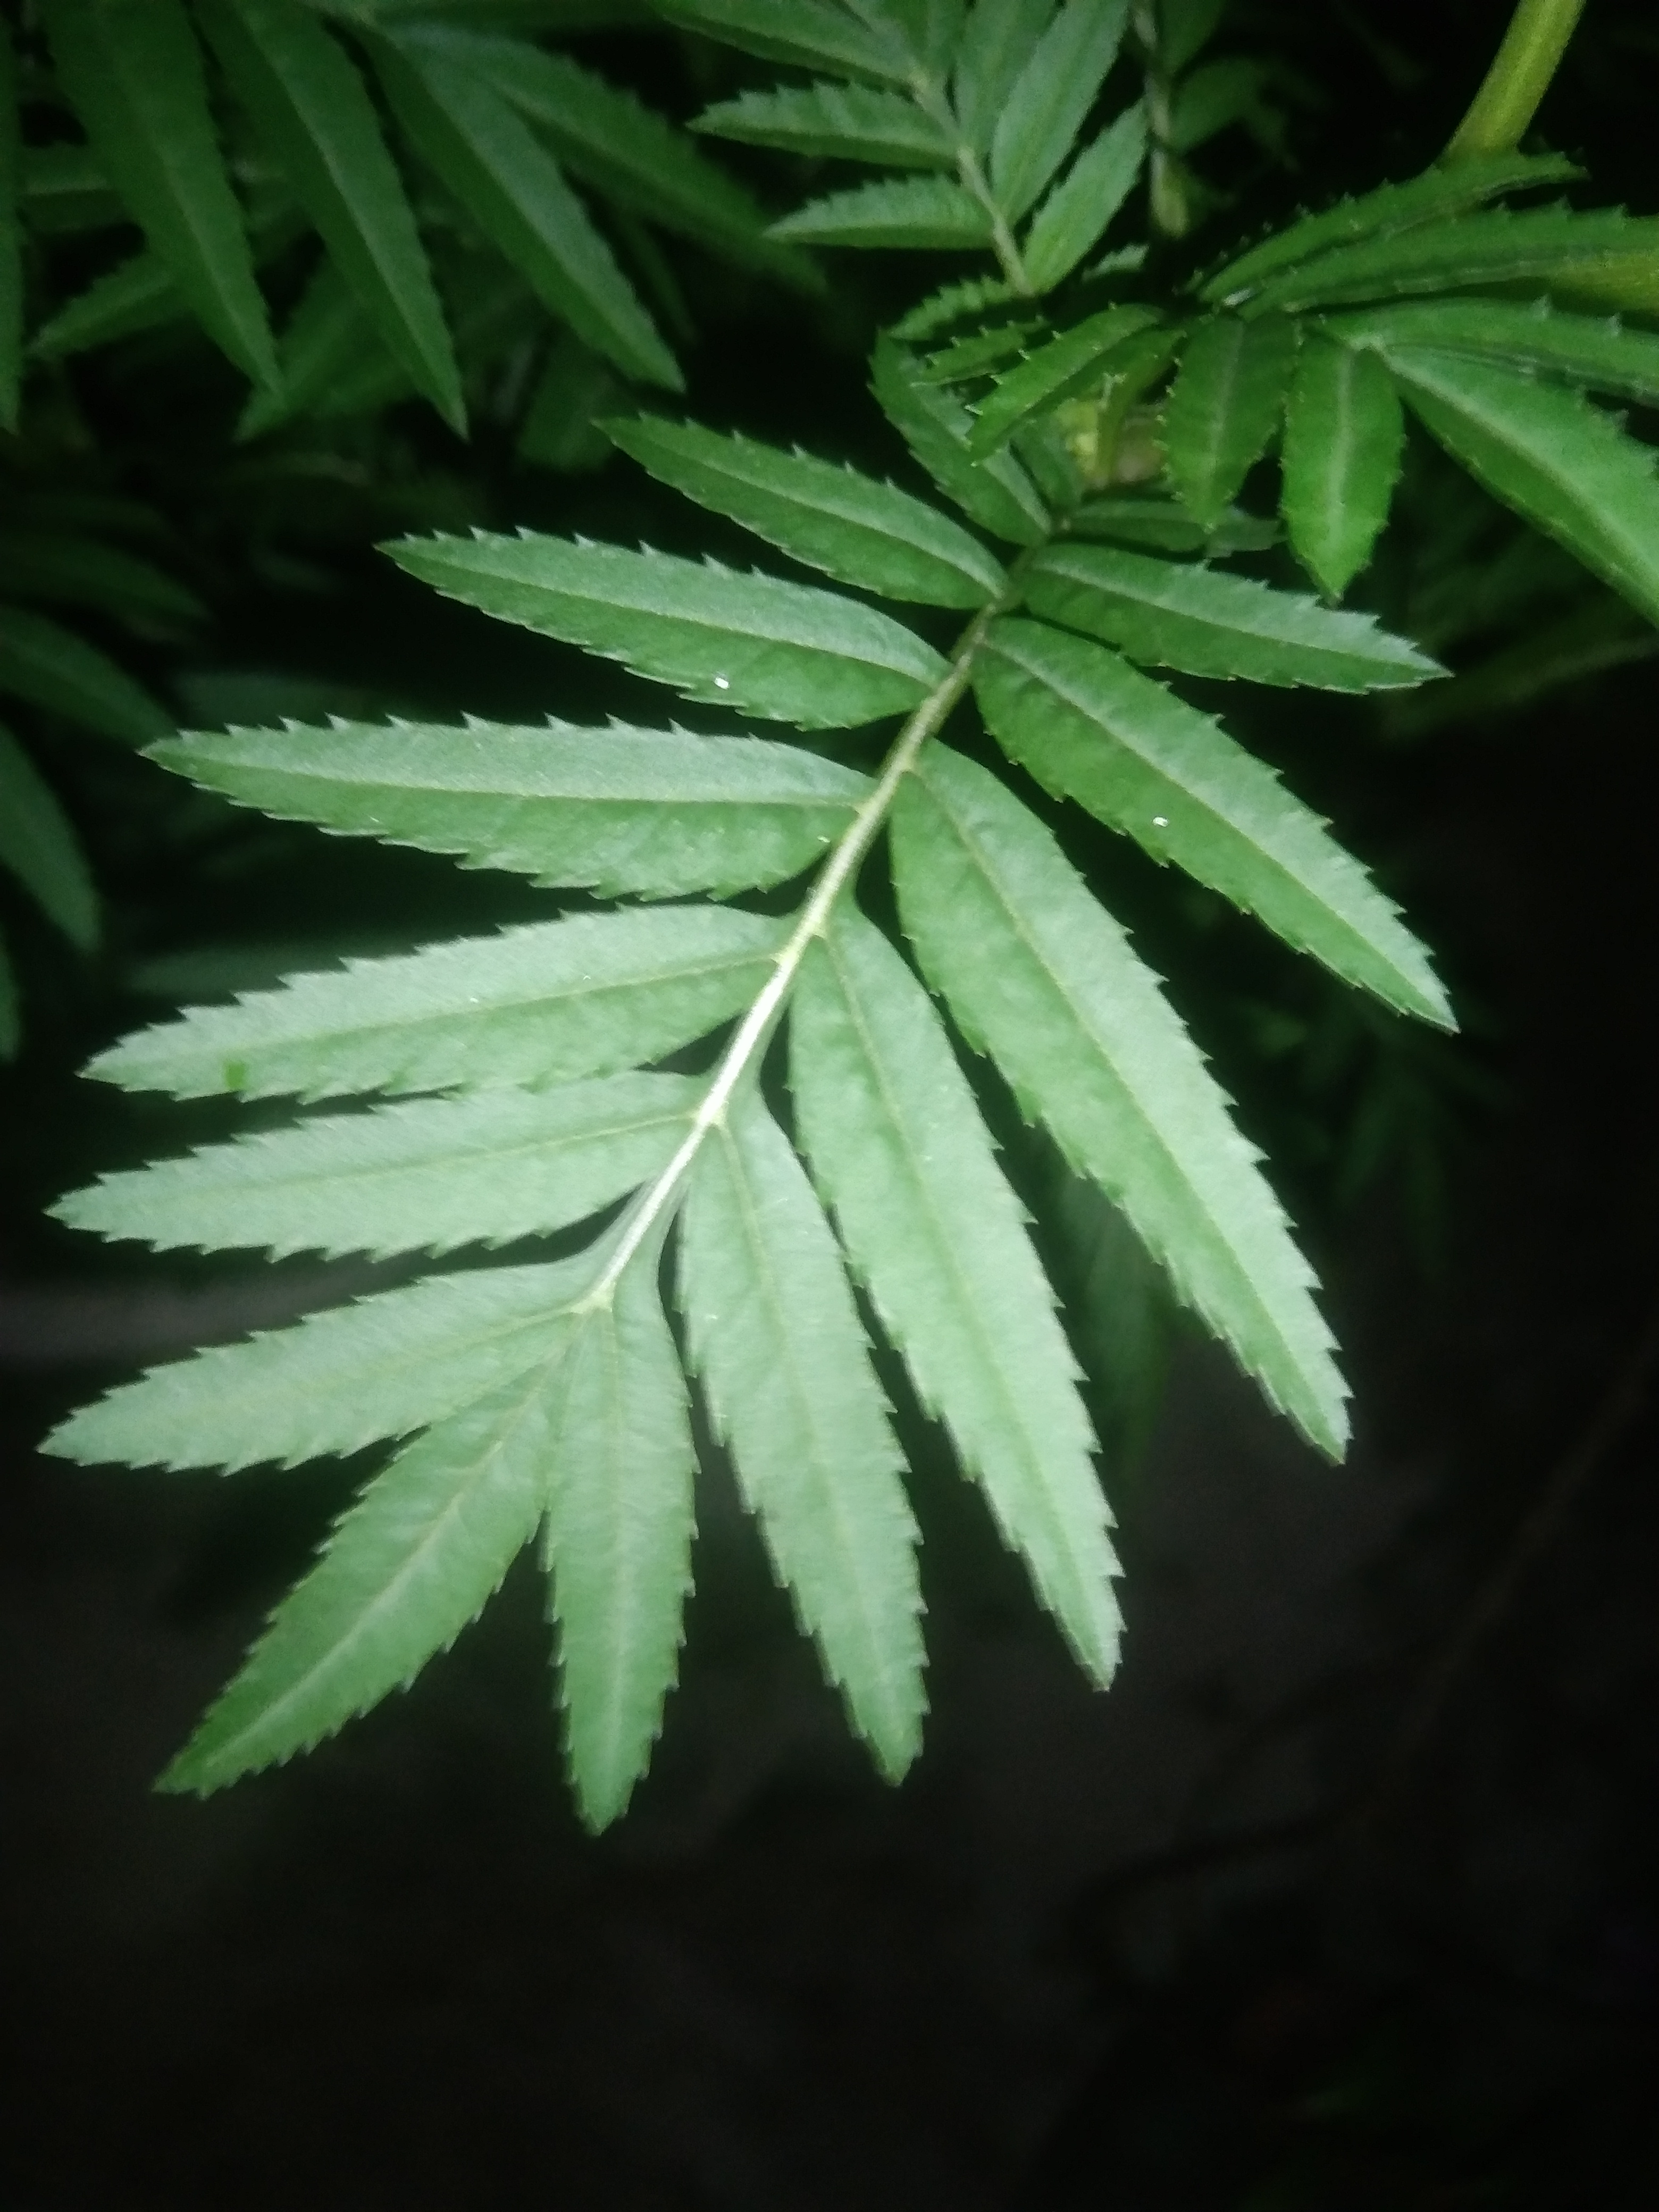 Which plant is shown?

marigold
